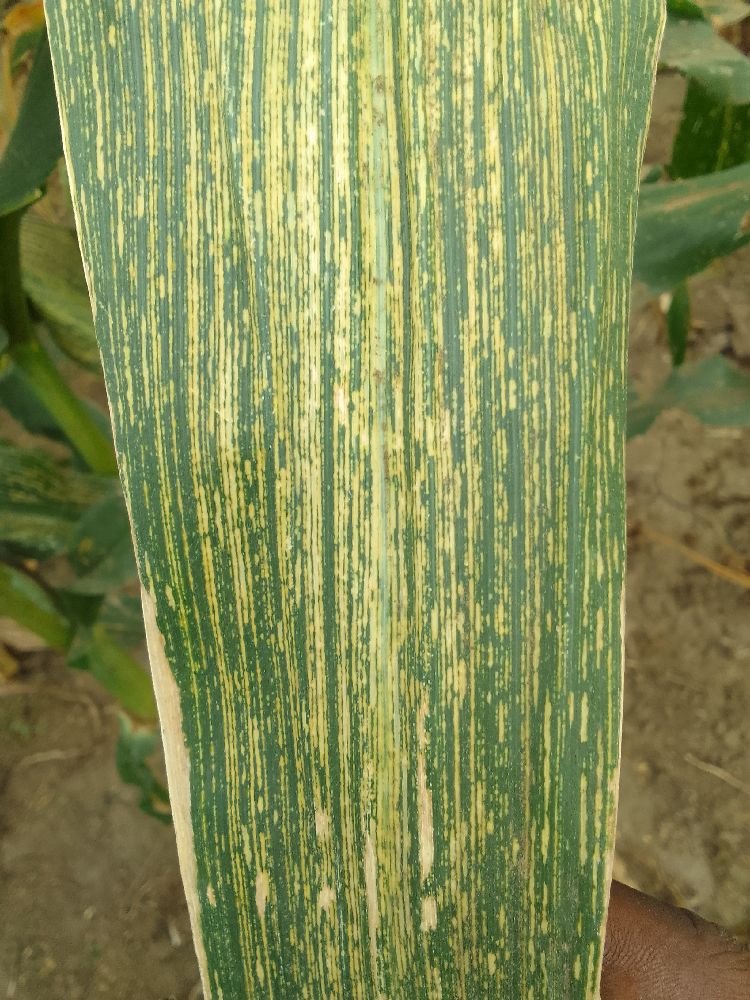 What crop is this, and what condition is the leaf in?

maize, maize streak virus
